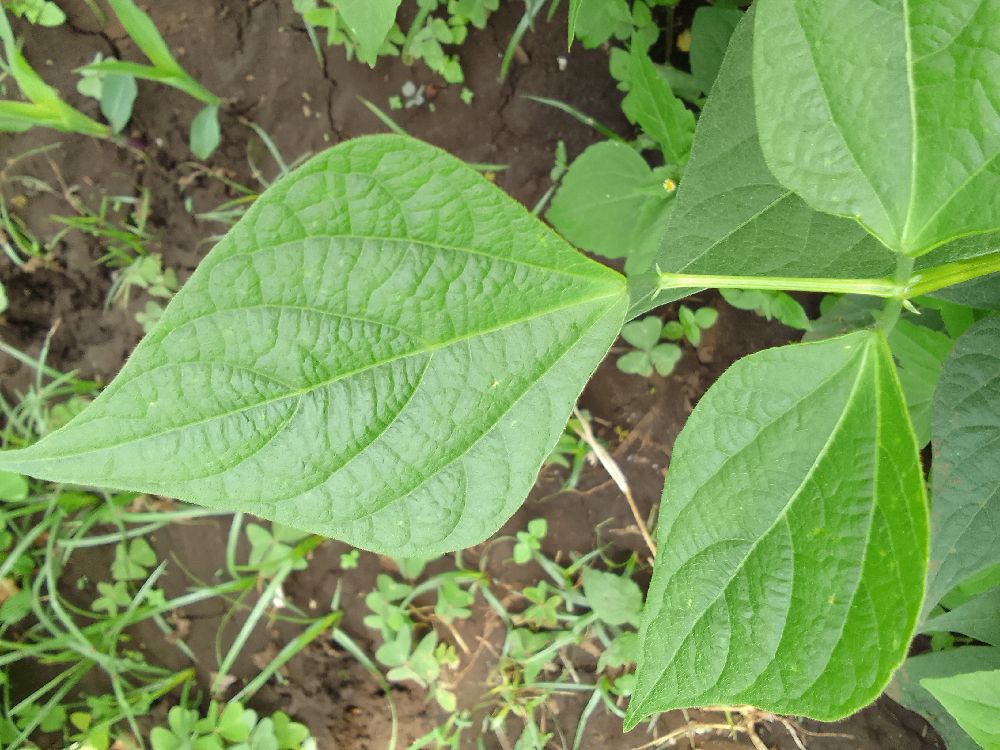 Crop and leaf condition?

common bean, healthy
